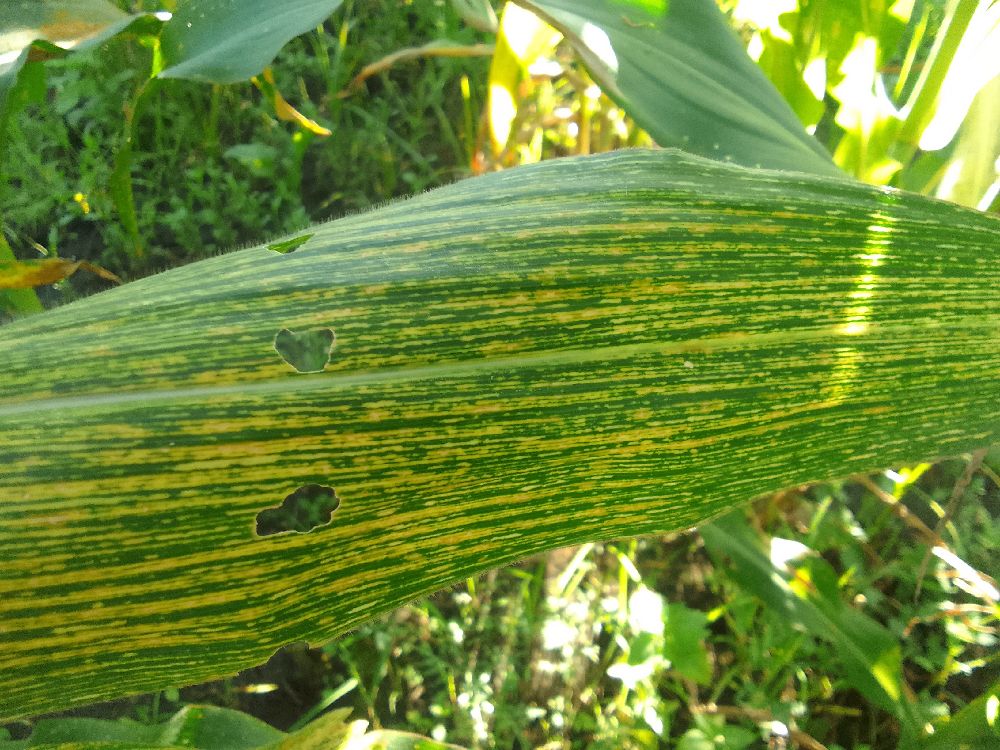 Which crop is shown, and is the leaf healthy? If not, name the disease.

maize, maize streak virus
